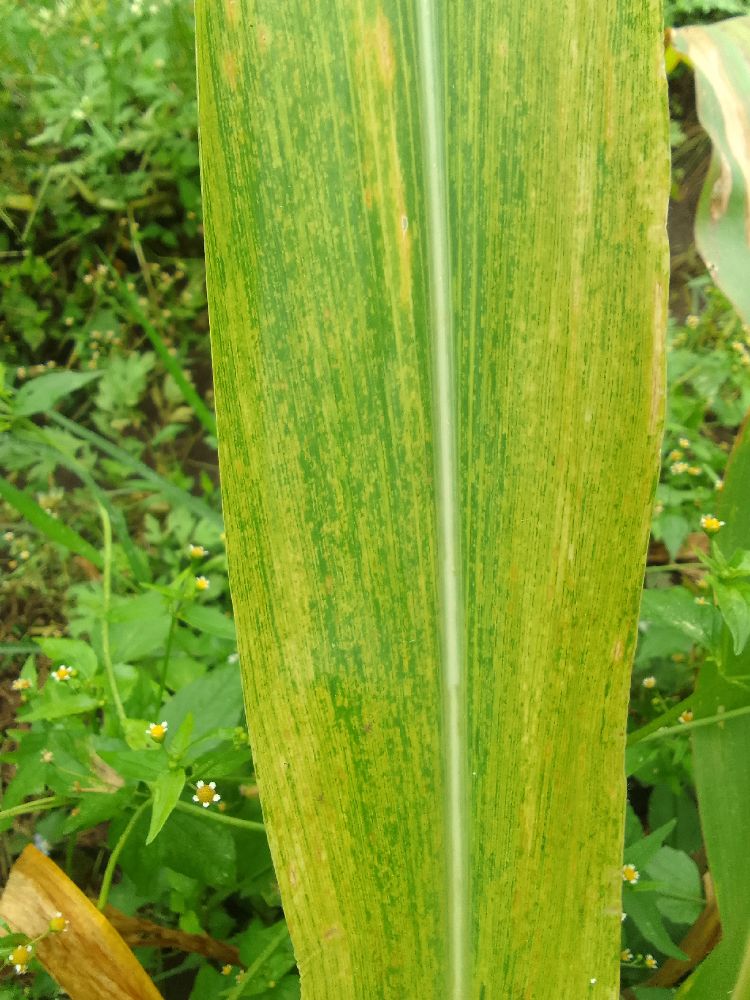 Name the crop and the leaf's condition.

maize, maize lethal necrosis
